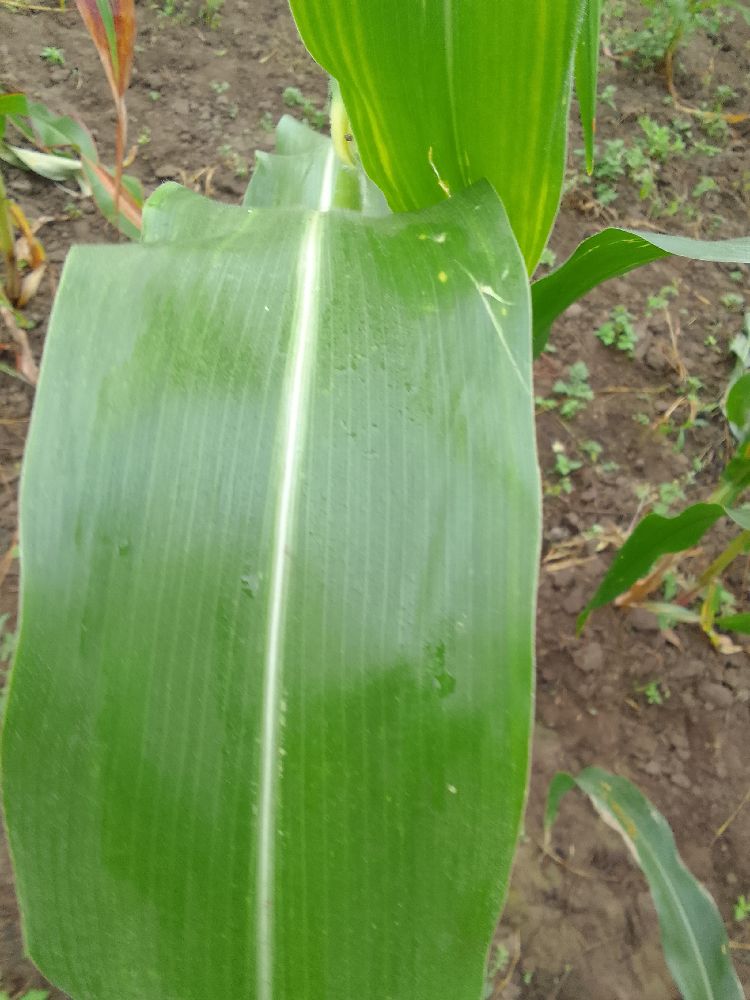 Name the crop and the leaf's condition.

maize, healthy
